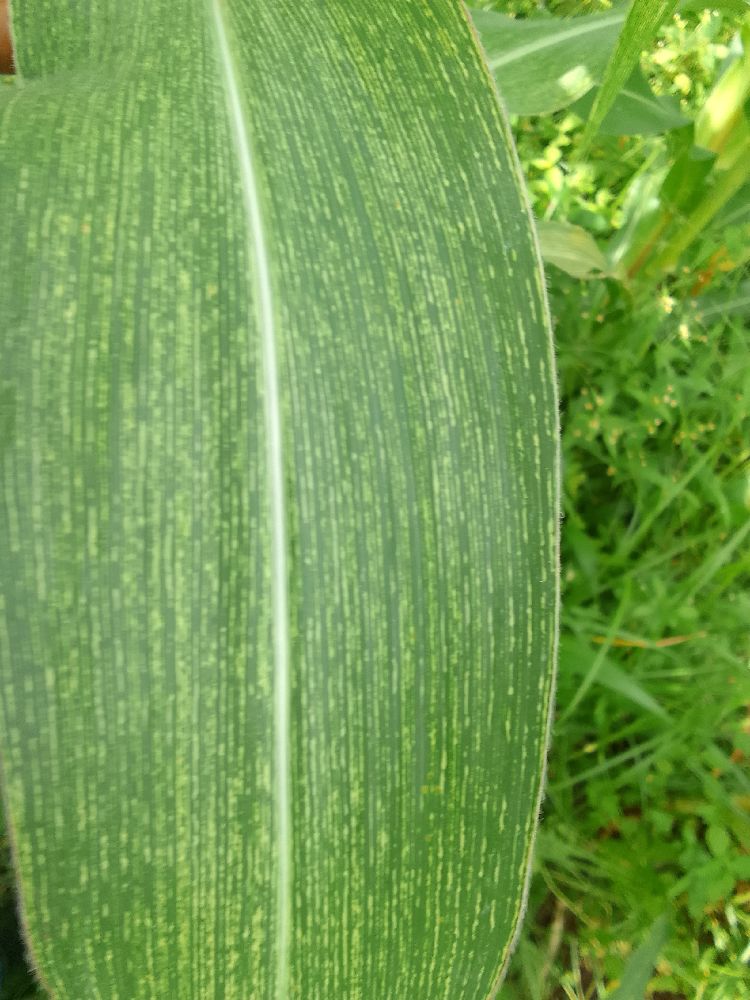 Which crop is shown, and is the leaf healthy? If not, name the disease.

maize, maize streak virus
